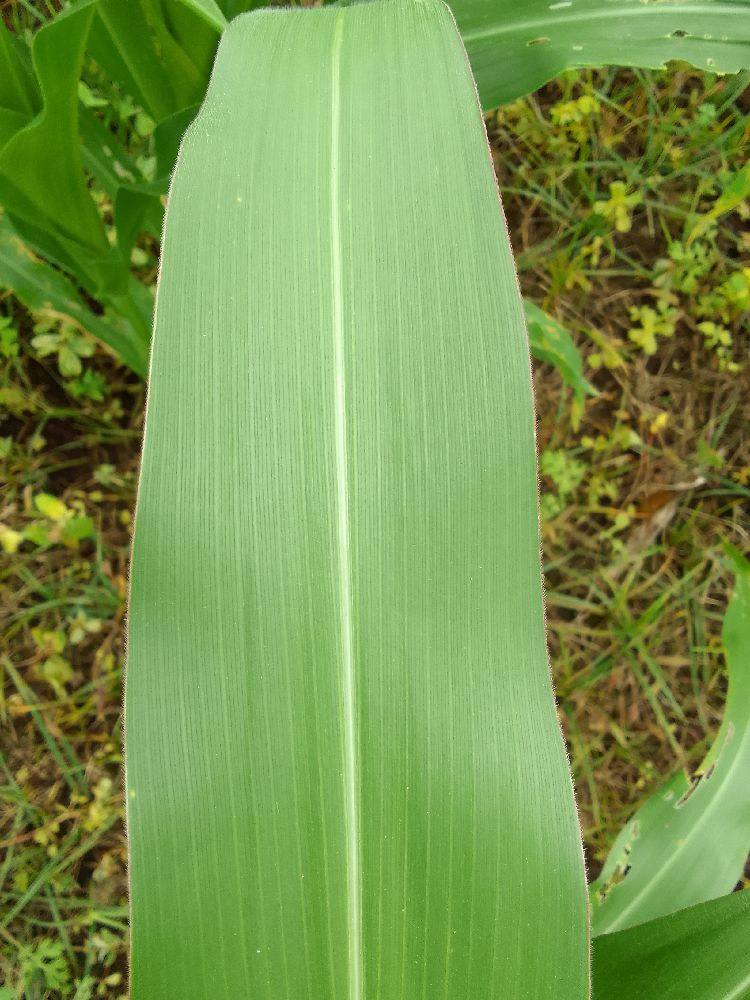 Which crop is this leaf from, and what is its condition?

maize, healthy
